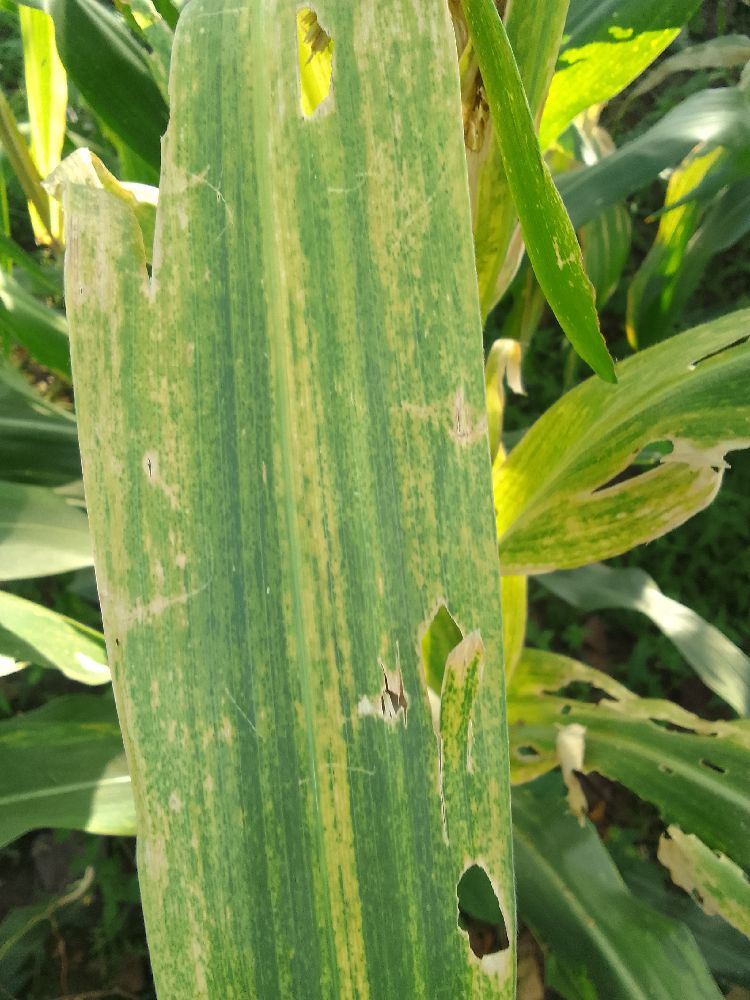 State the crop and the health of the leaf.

maize, maize lethal necrosis
